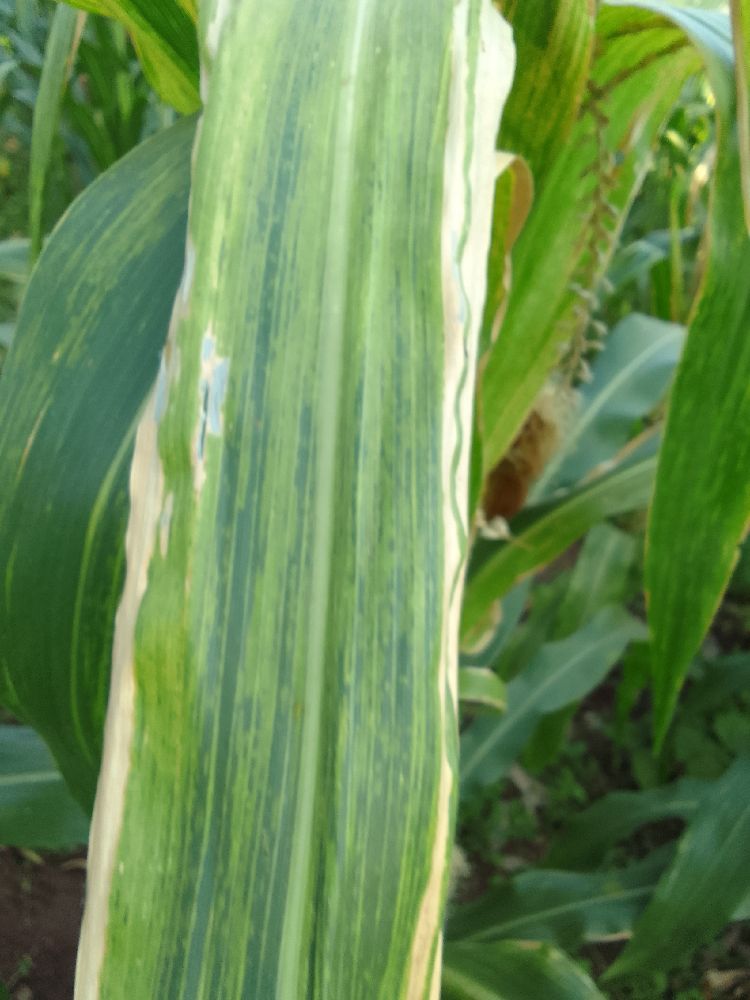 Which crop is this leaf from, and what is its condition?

maize, maize lethal necrosis
